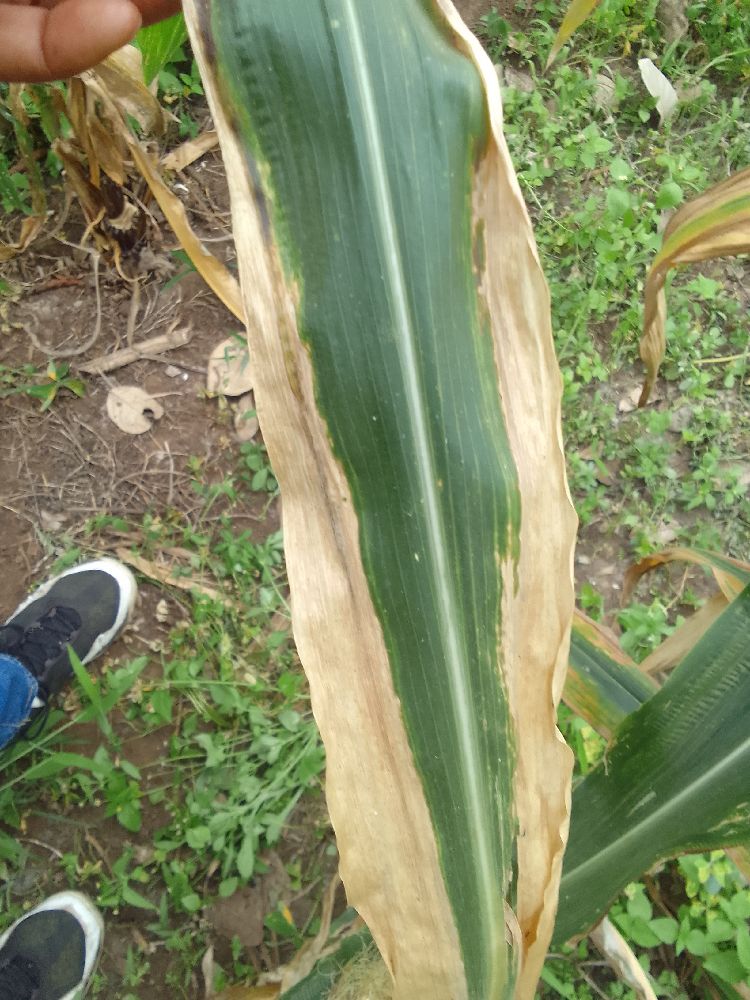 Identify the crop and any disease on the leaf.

maize, maize lethal necrosis
